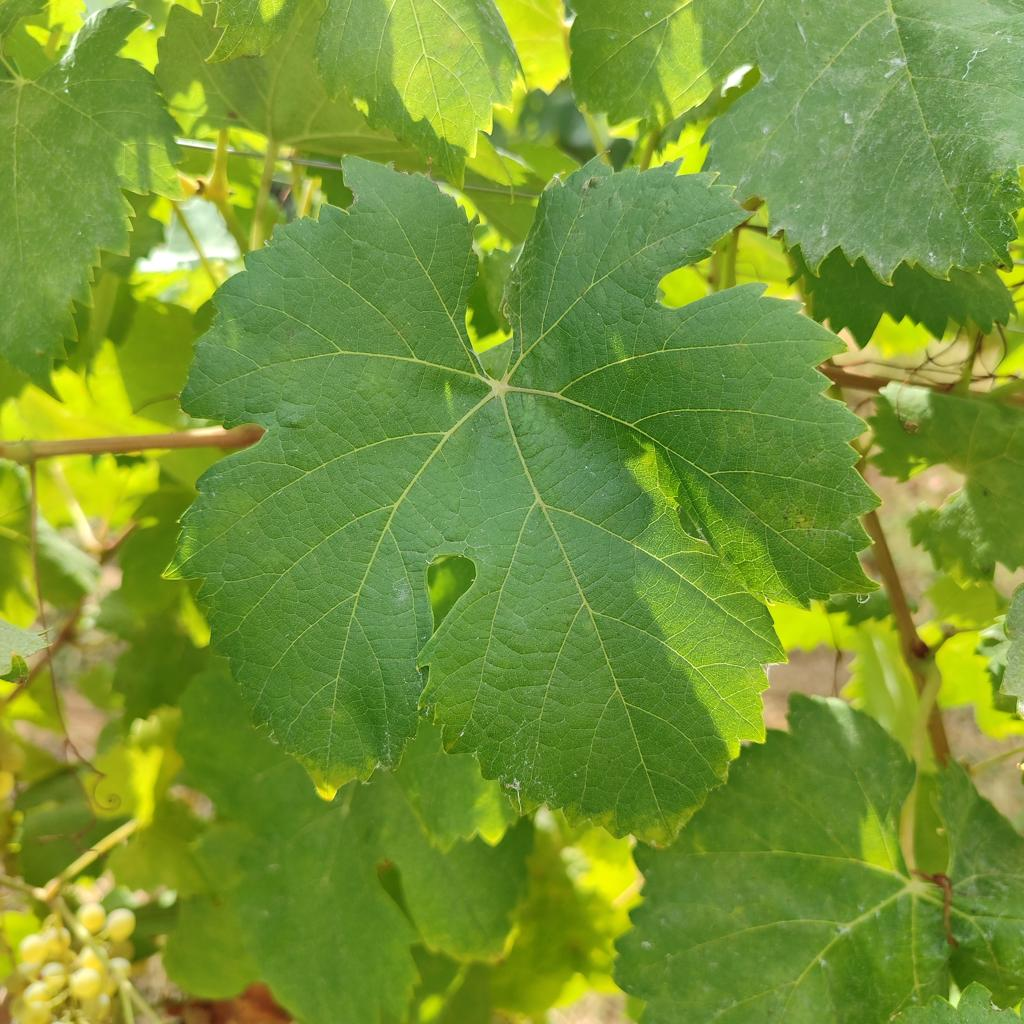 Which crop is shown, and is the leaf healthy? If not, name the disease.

grapevine, healthy
